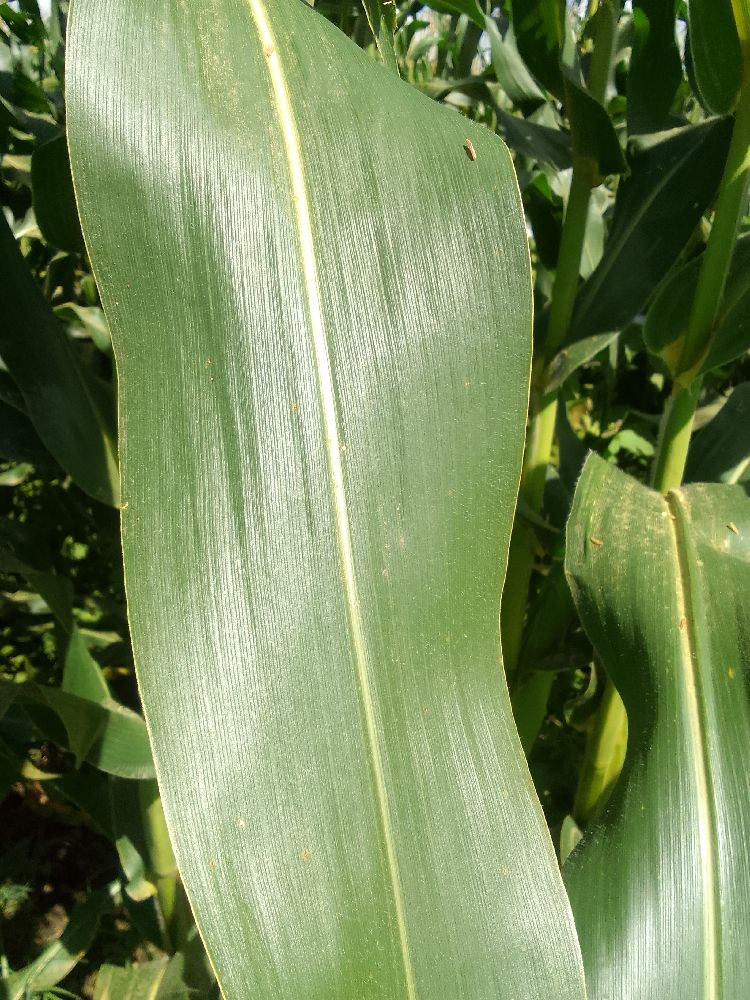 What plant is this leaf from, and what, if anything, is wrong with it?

maize, healthy
